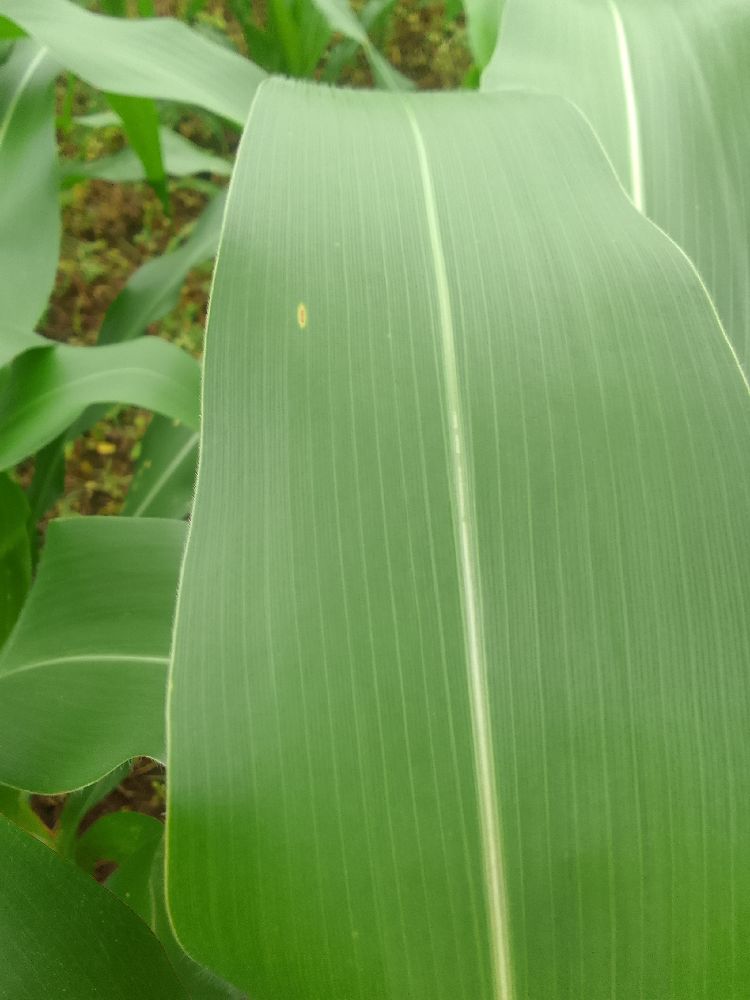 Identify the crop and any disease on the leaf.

maize, healthy
